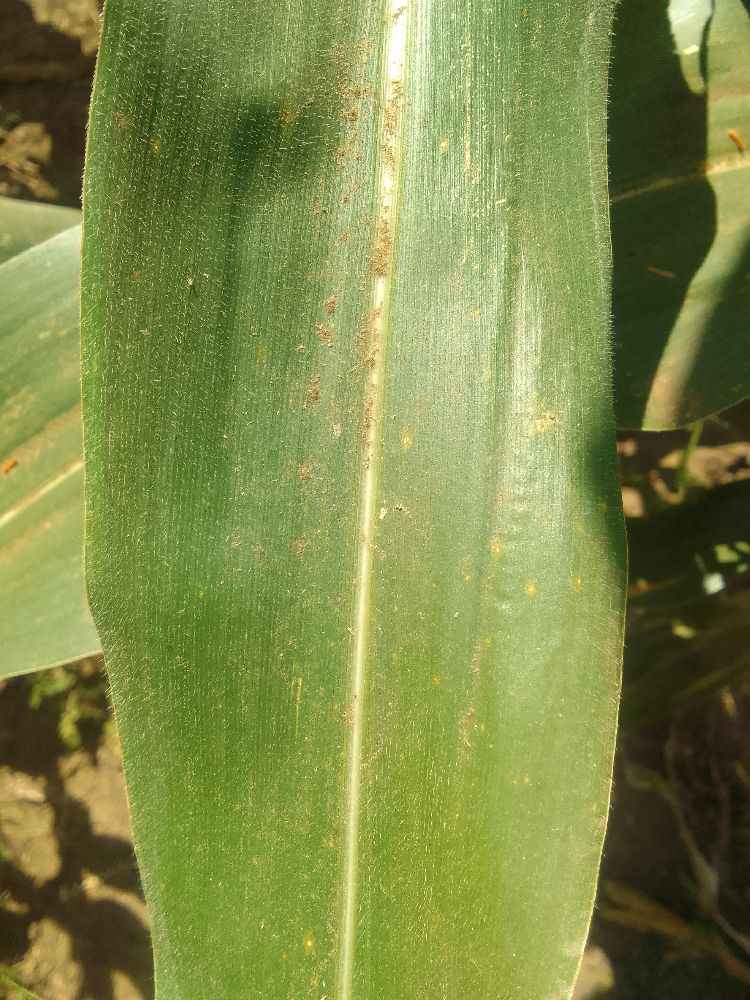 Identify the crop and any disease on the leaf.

maize, healthy
